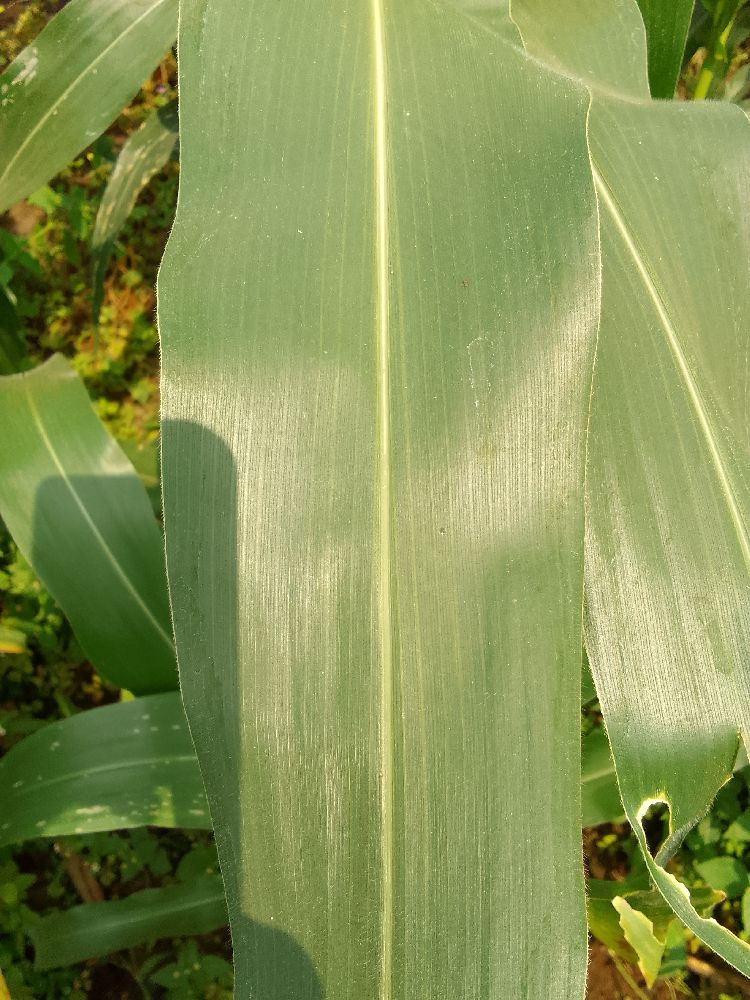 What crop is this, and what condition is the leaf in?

maize, healthy
